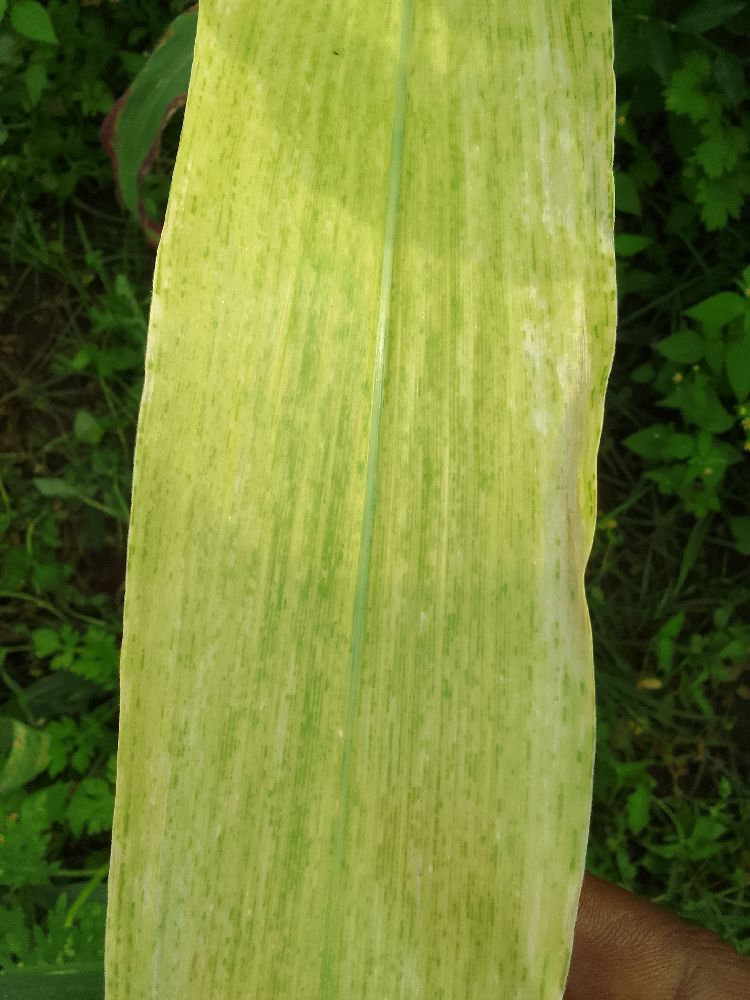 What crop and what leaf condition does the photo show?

maize, maize lethal necrosis
